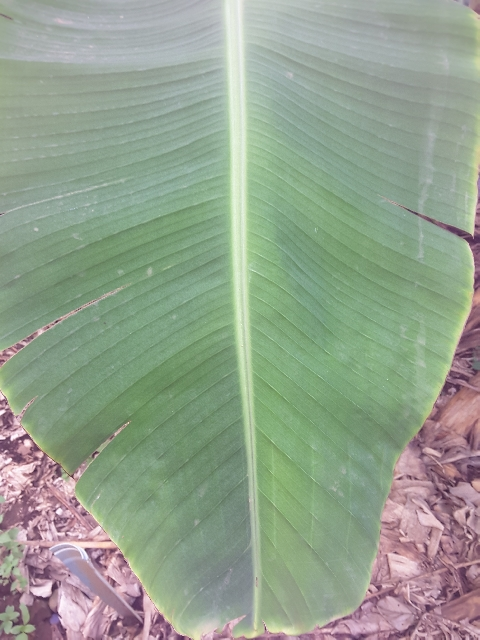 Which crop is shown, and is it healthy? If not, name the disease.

banana, healthy
